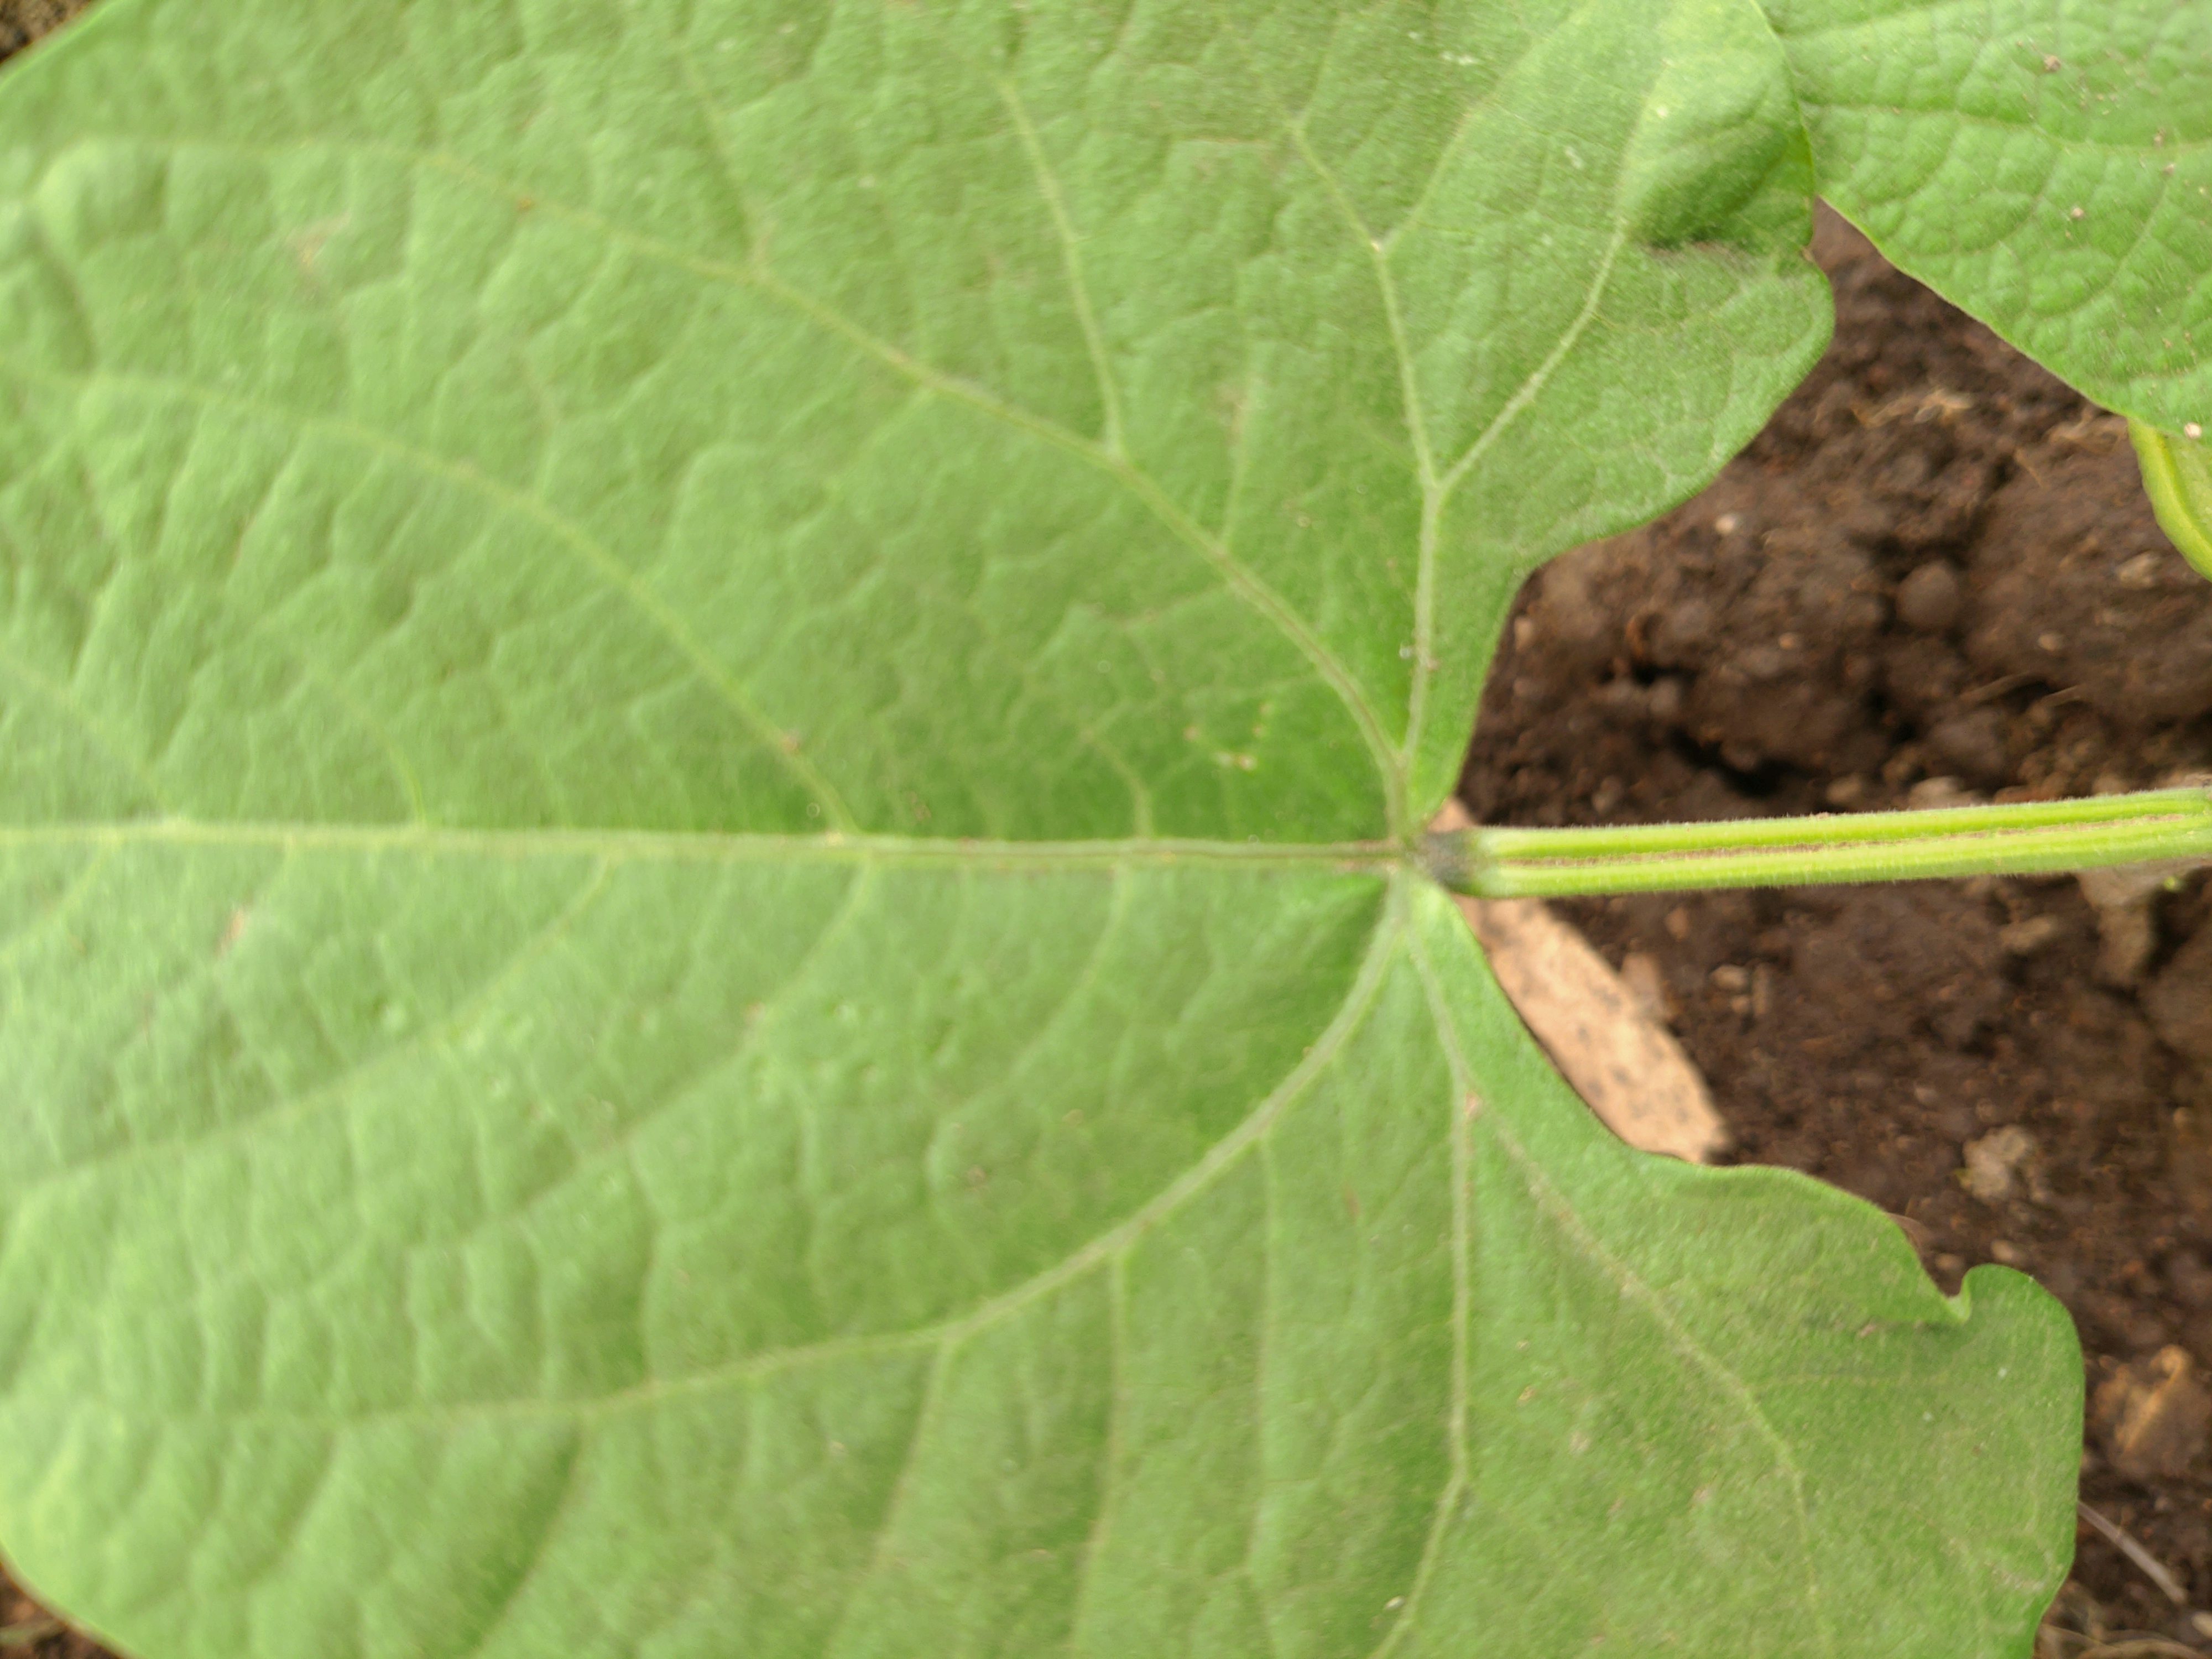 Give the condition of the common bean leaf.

healthy
